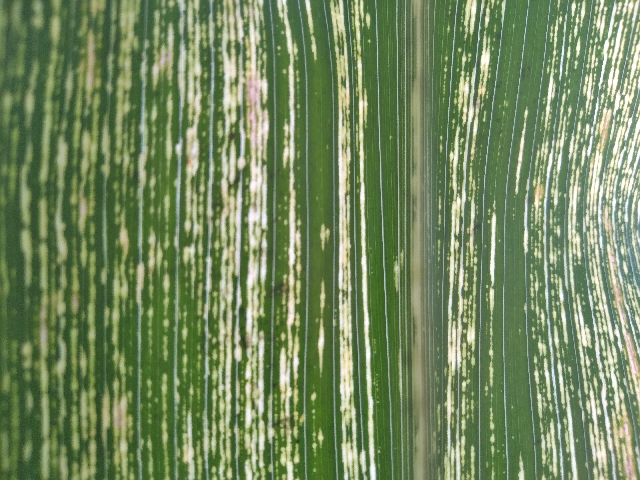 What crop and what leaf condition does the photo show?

maize, maize streak virus
